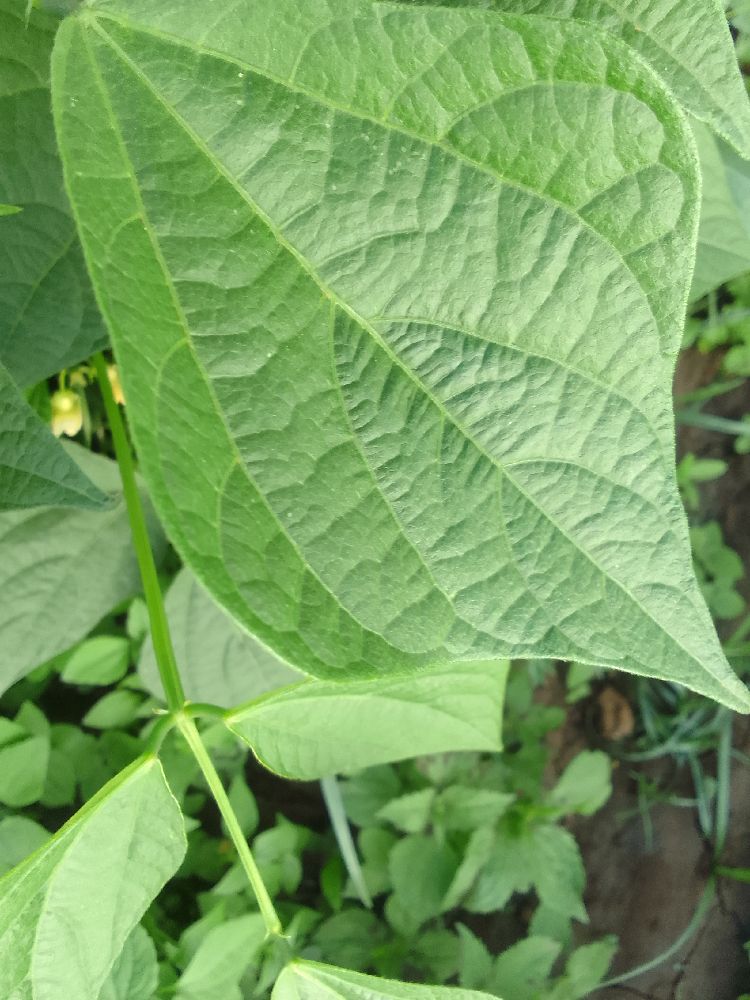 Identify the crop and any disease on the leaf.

common bean, healthy
